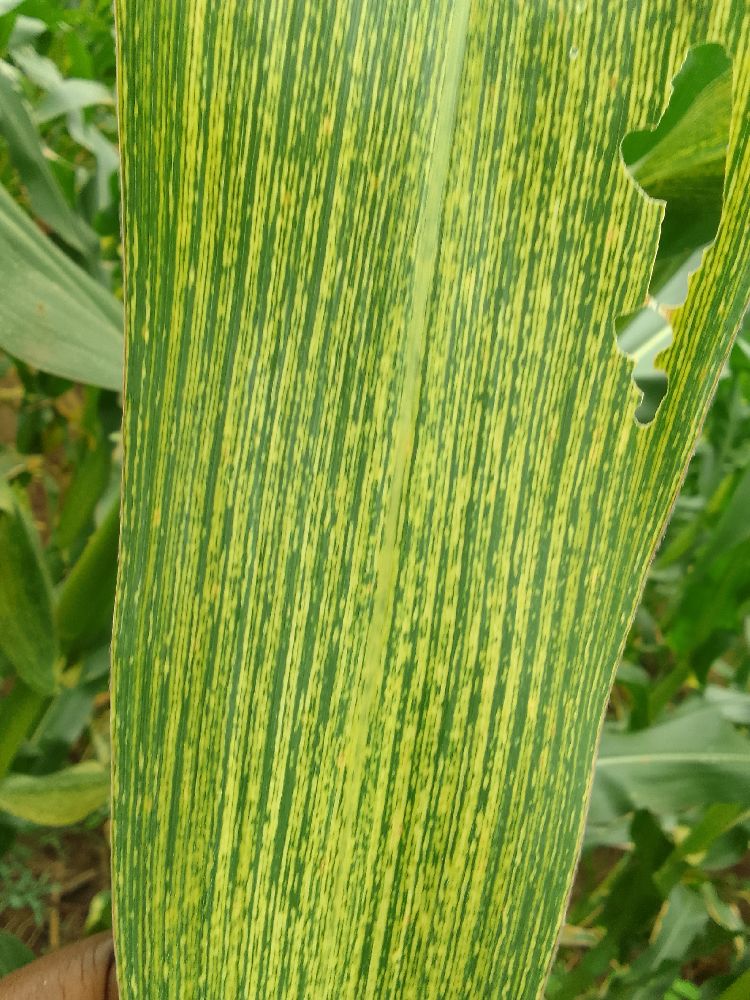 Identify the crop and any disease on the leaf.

maize, maize streak virus
